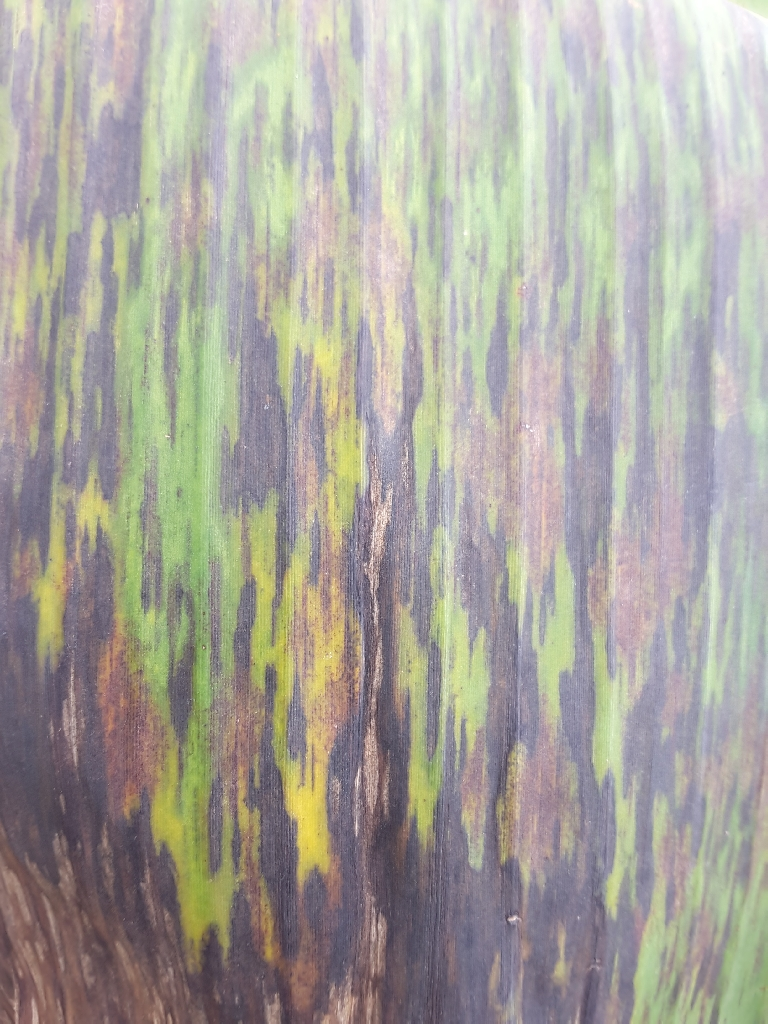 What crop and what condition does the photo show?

banana, black sigatoka
